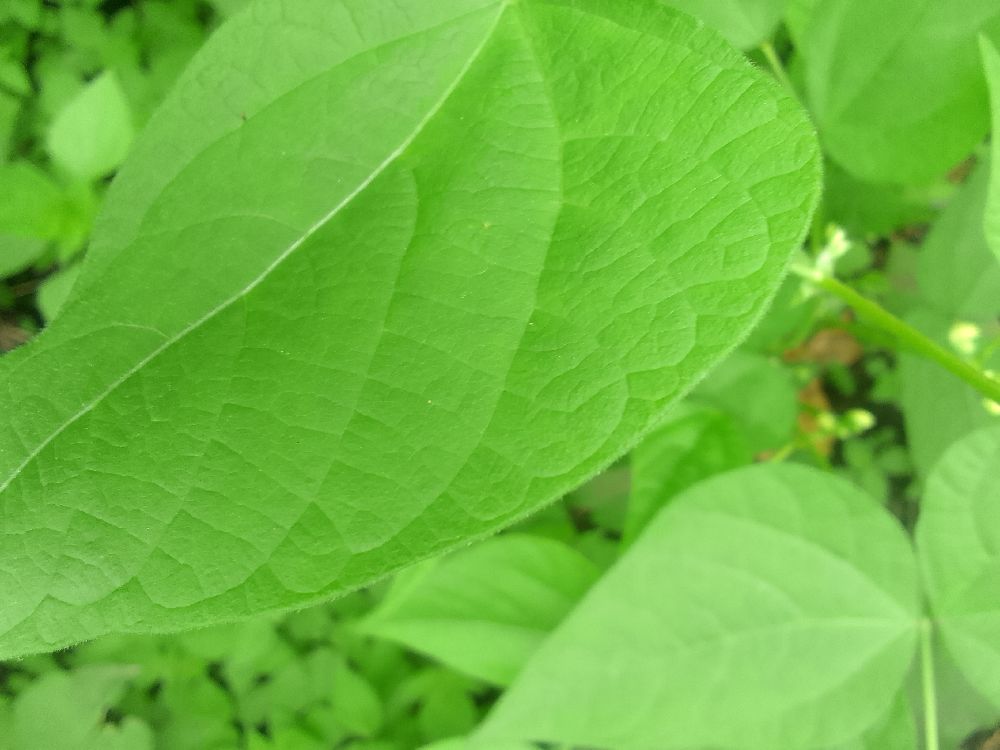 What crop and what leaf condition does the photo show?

common bean, healthy
